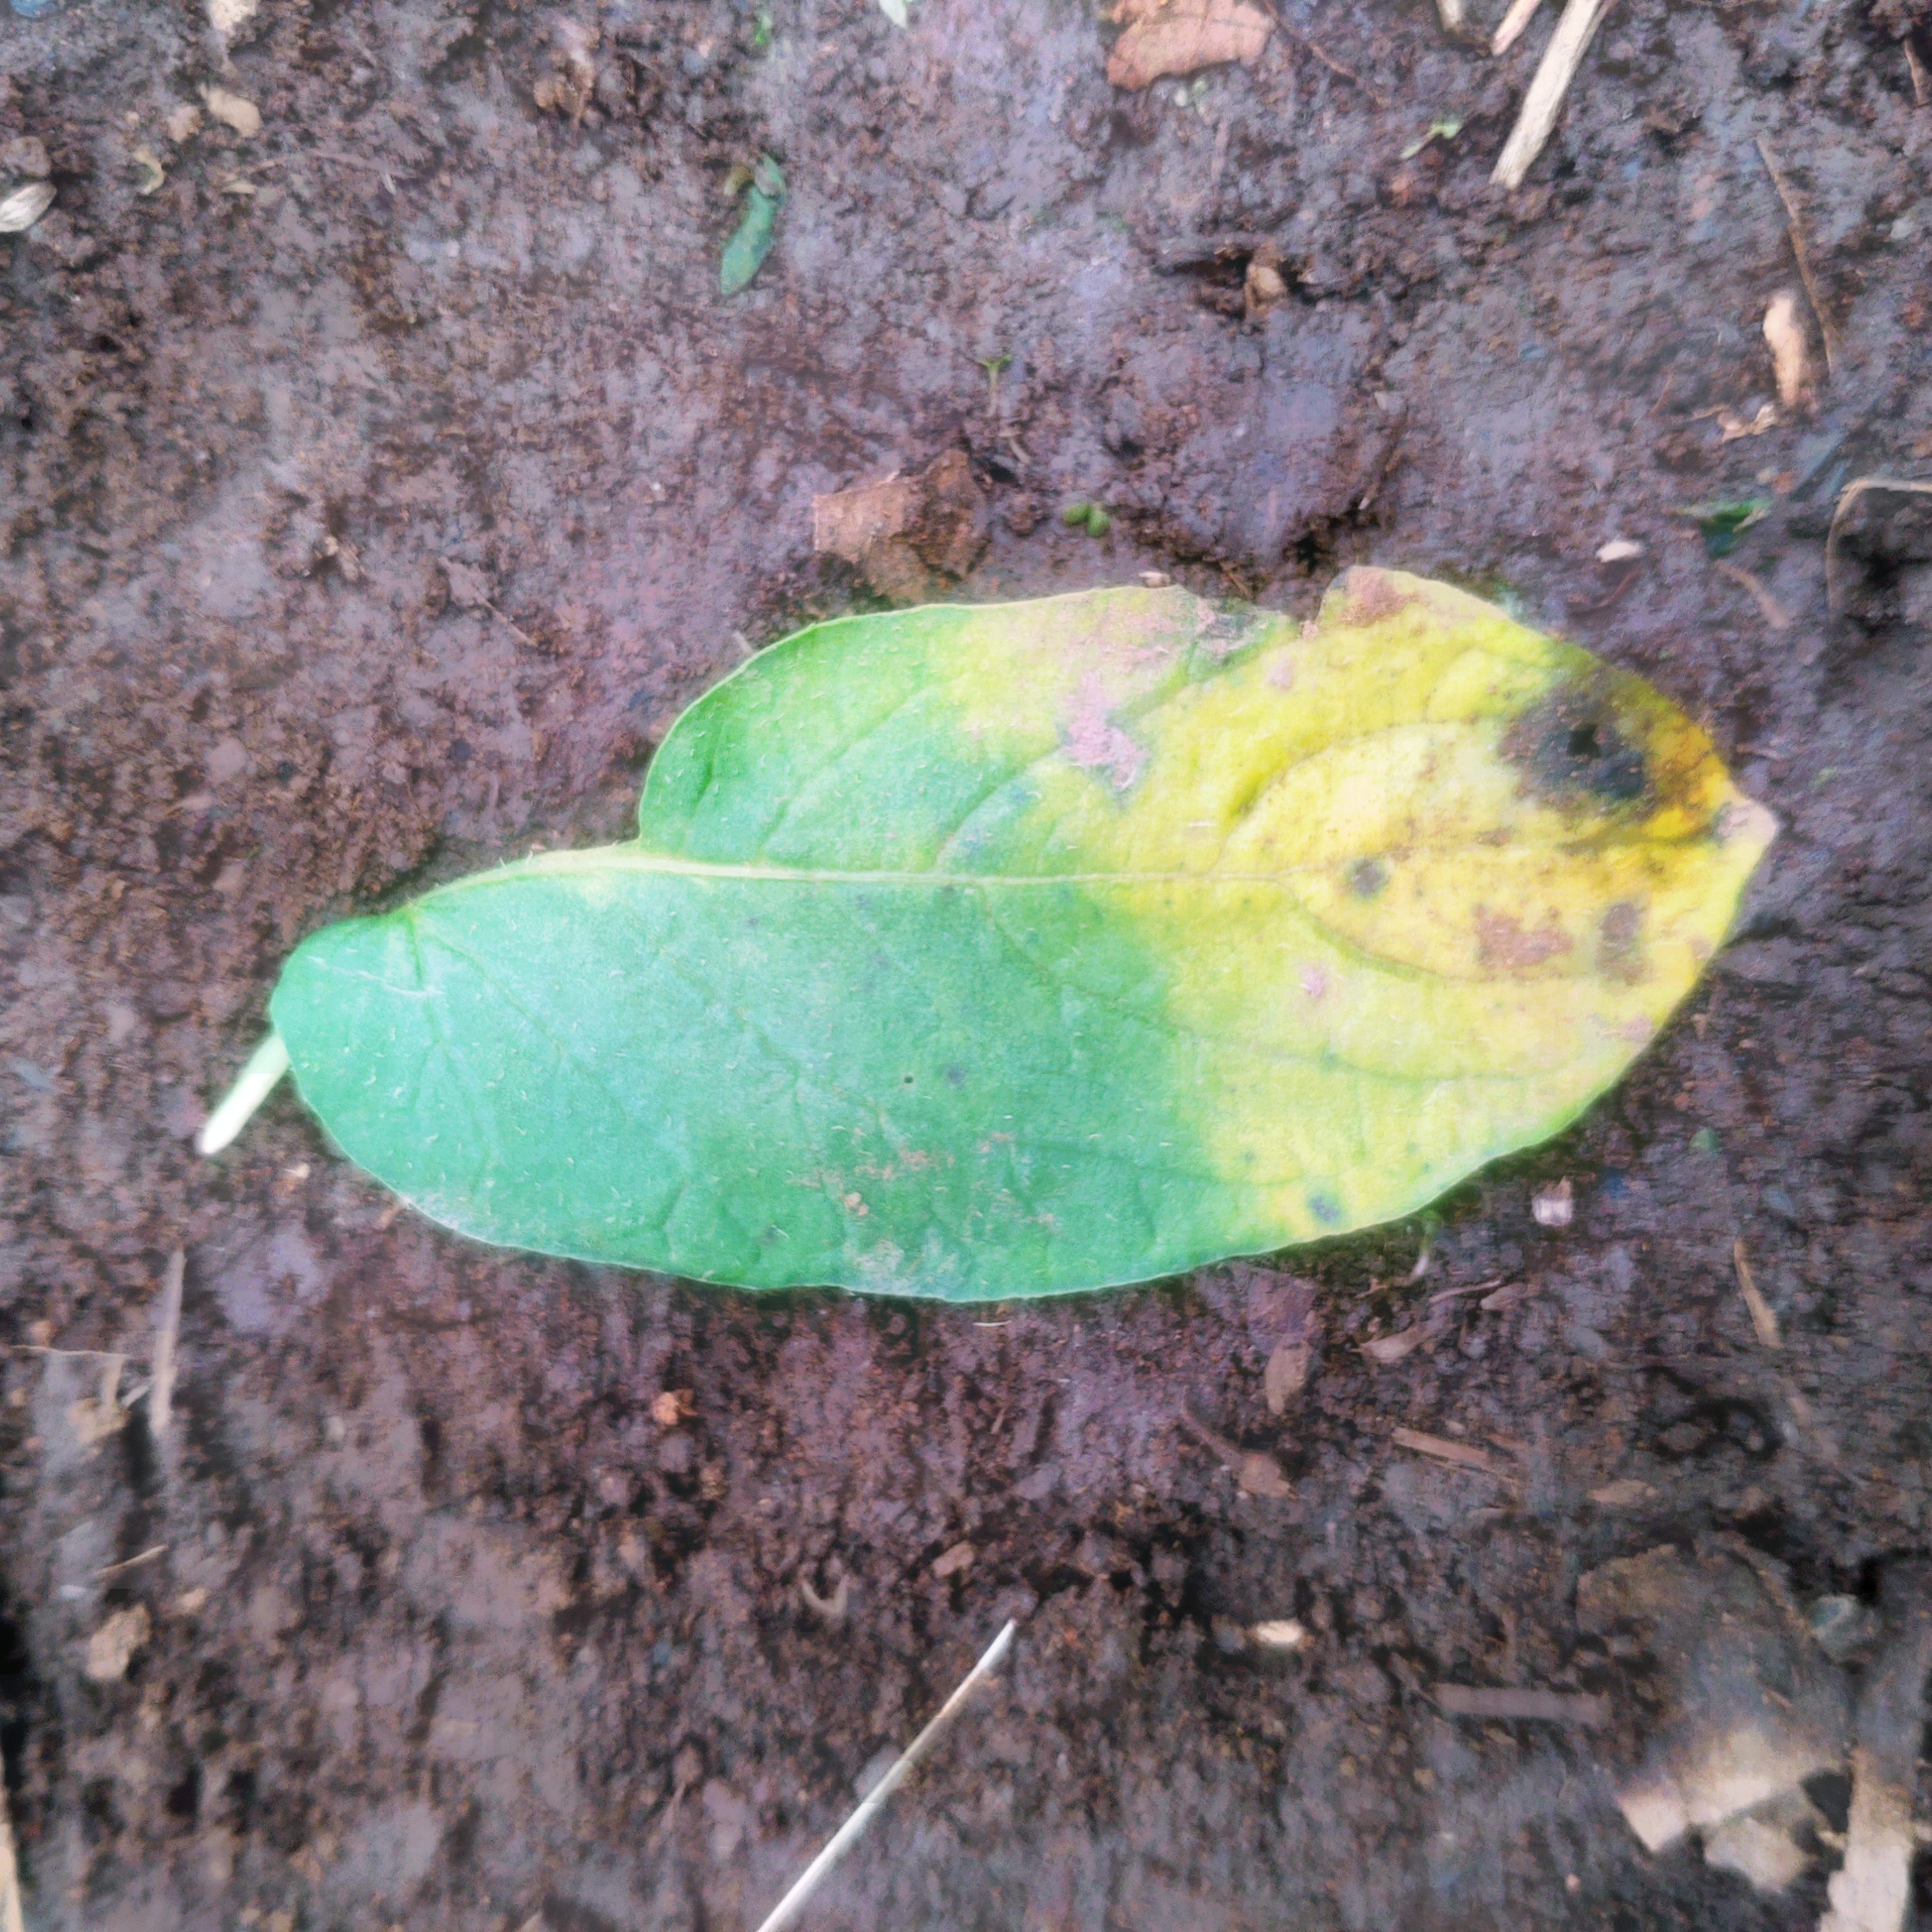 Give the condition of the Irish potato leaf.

late blight
